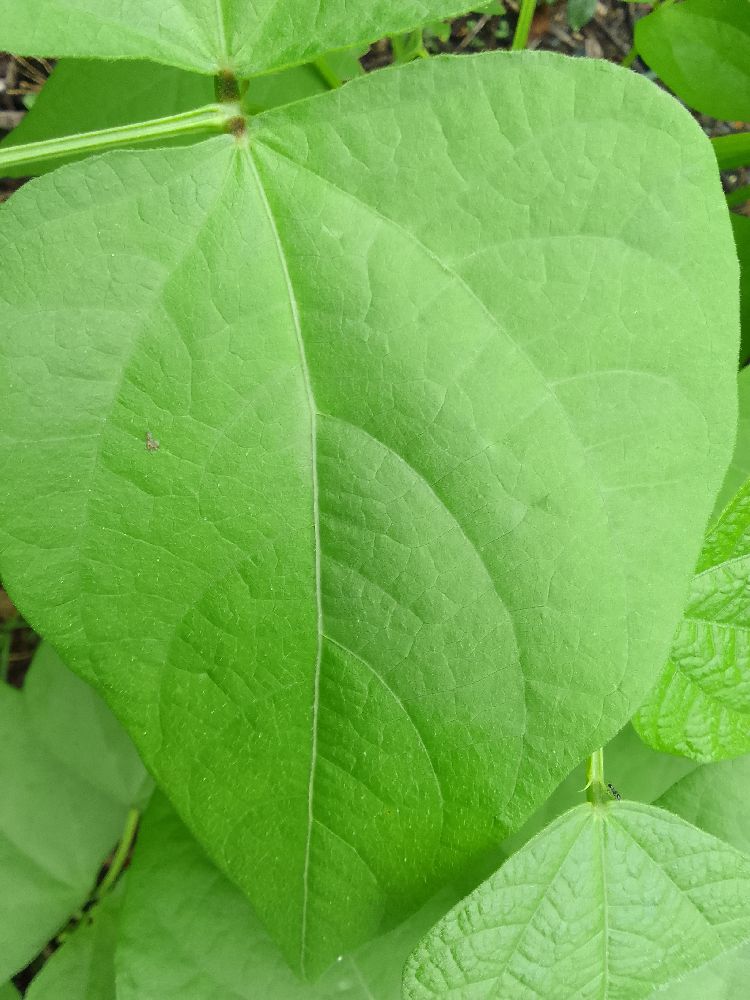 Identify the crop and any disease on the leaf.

common bean, healthy
